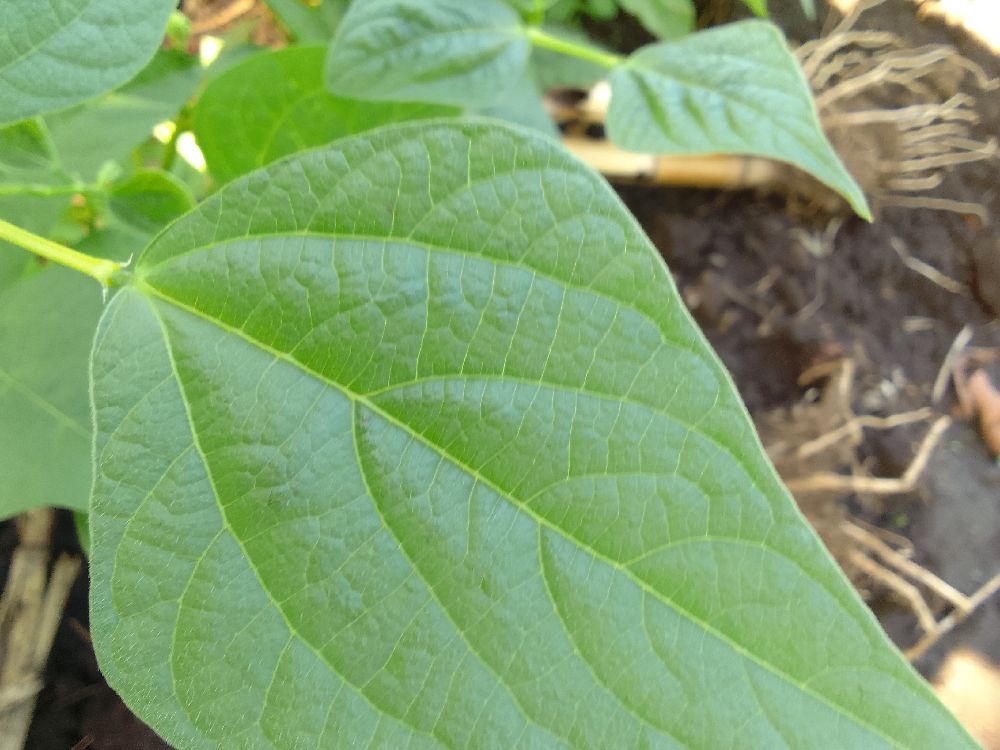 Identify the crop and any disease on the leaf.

common bean, healthy
